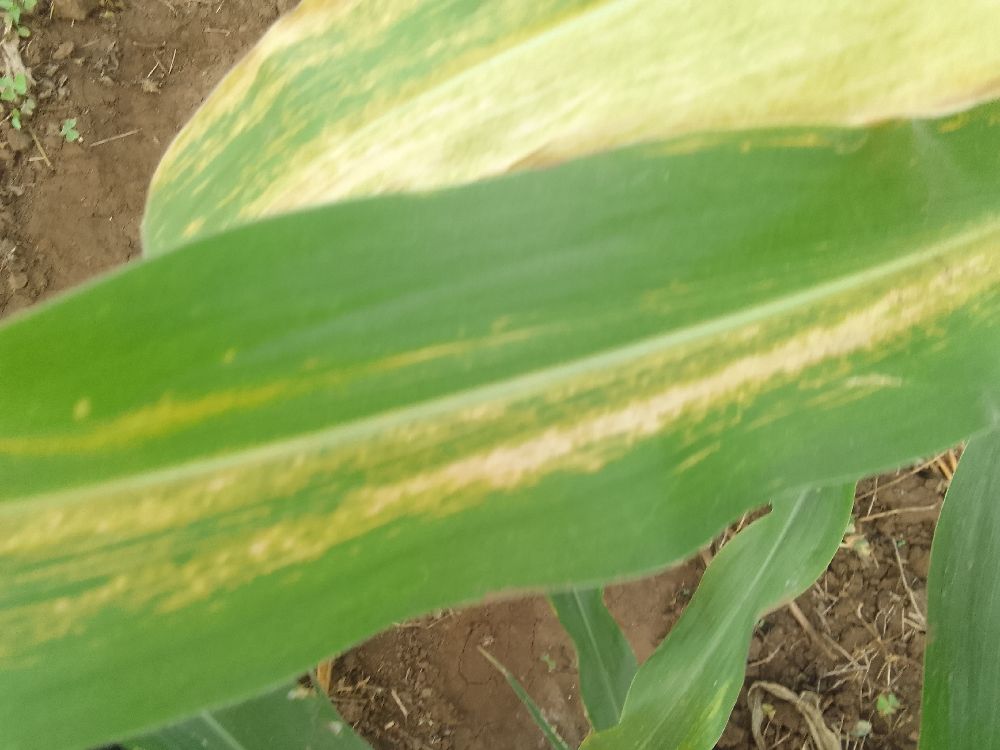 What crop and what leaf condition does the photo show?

maize, maize lethal necrosis
